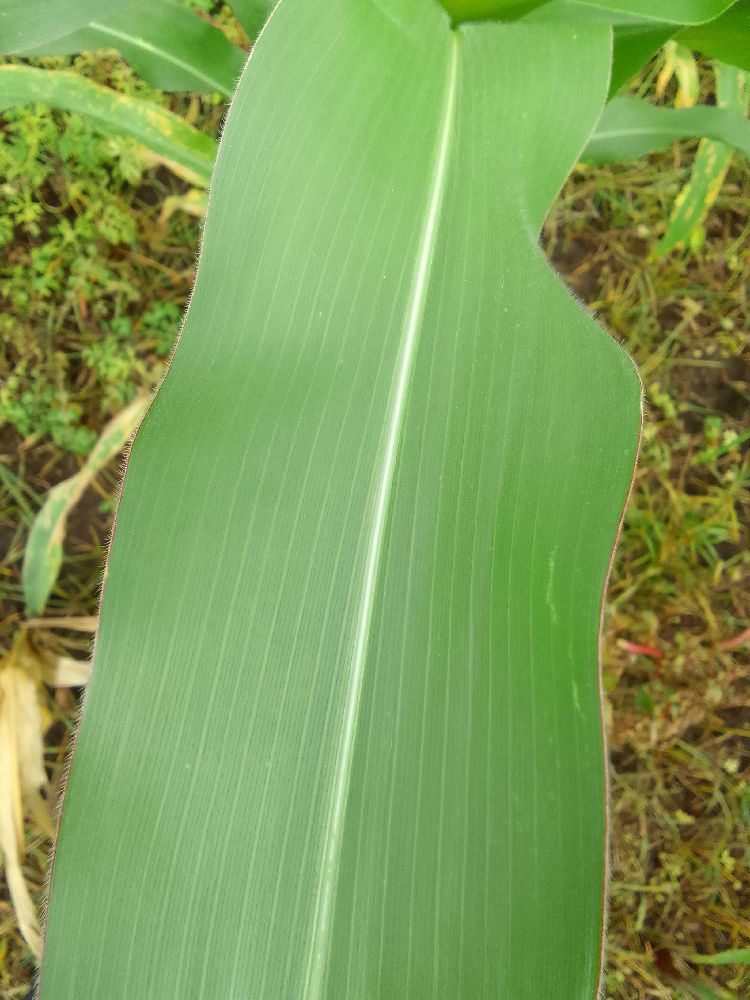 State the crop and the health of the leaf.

maize, healthy
